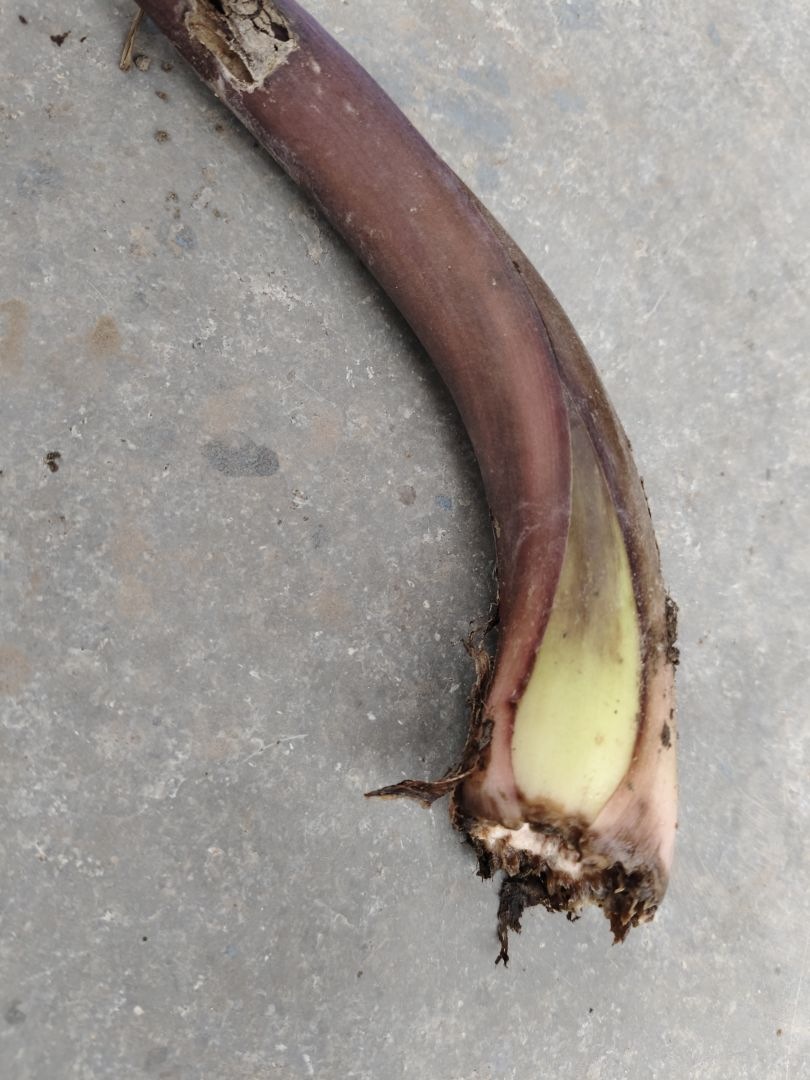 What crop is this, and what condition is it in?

taro, root rot
